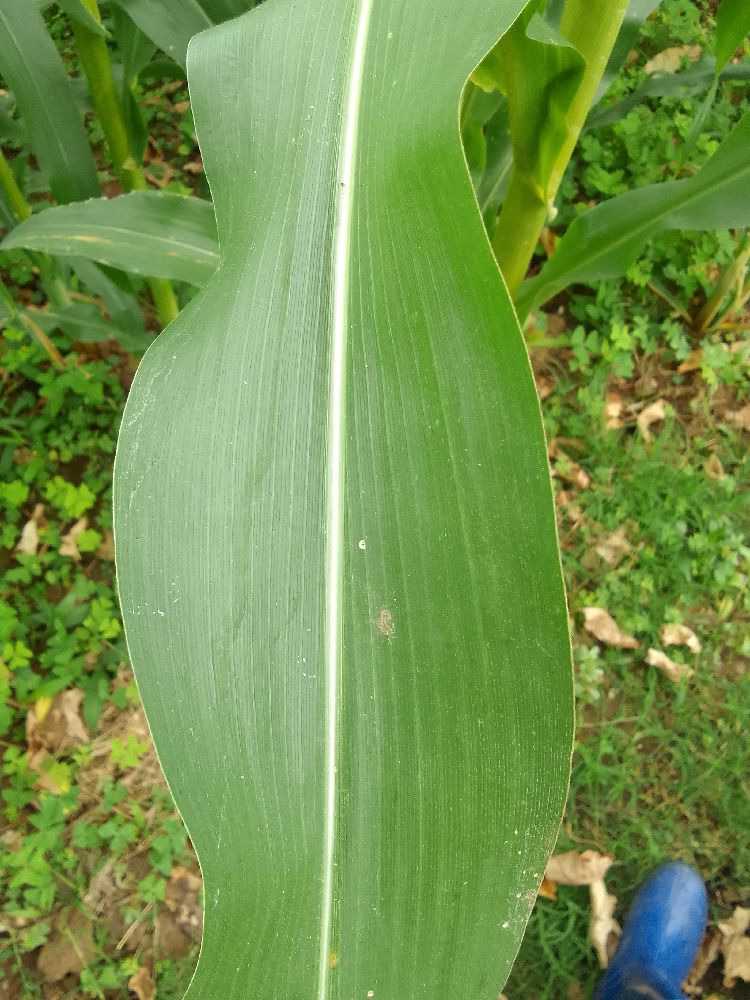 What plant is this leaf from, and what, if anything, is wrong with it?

maize, healthy
